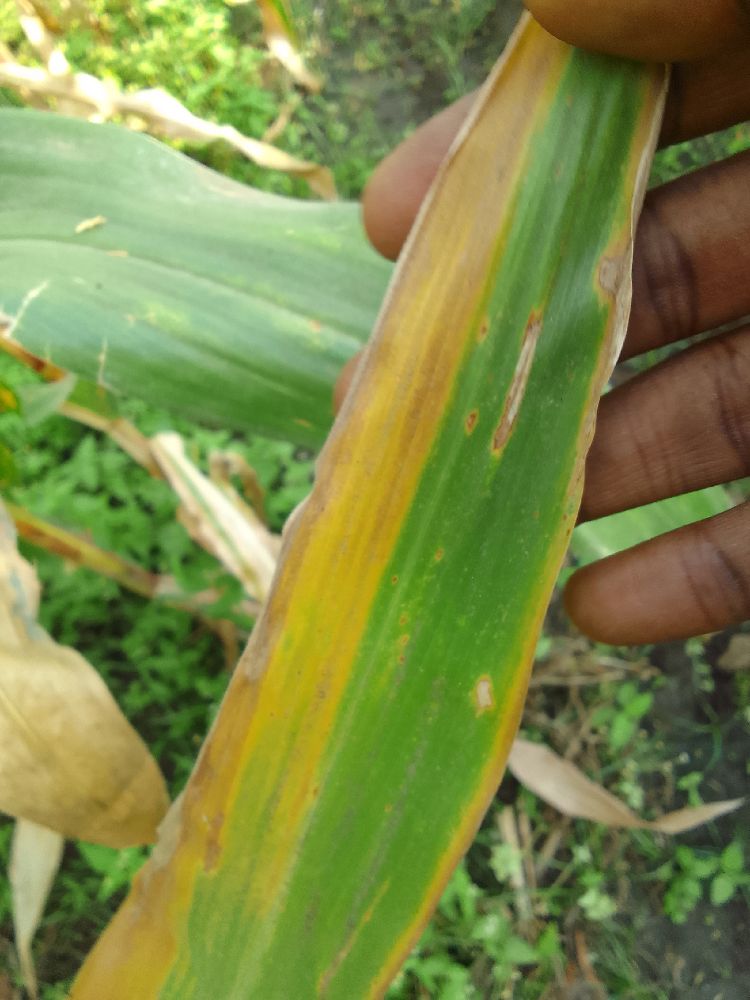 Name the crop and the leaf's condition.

maize, maize lethal necrosis
